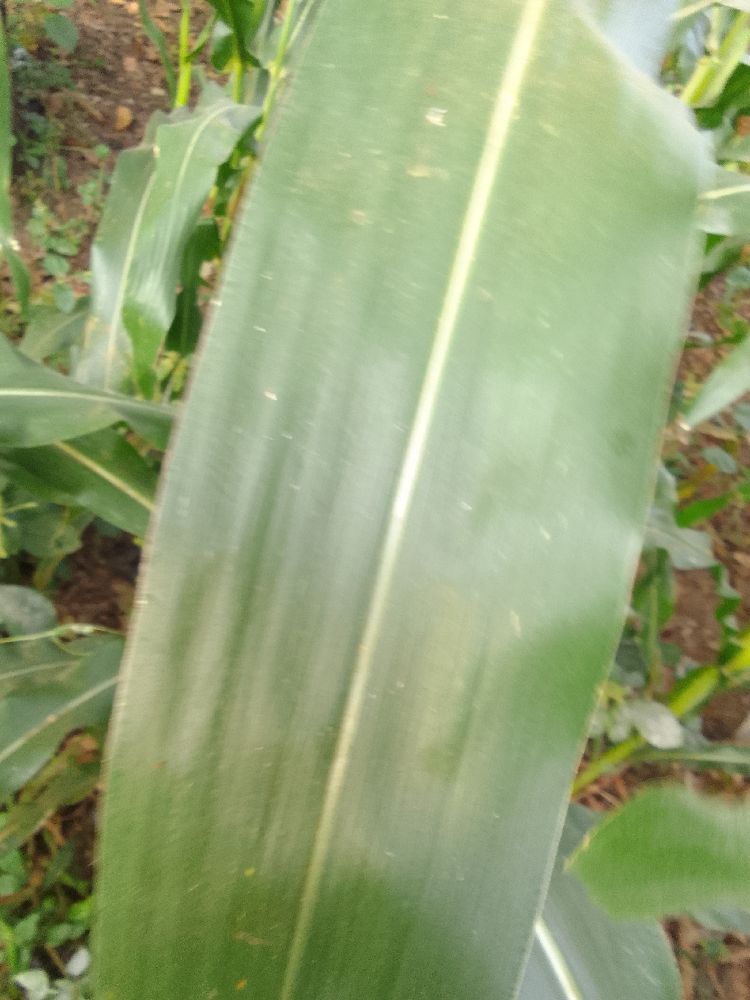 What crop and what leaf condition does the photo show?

maize, healthy
